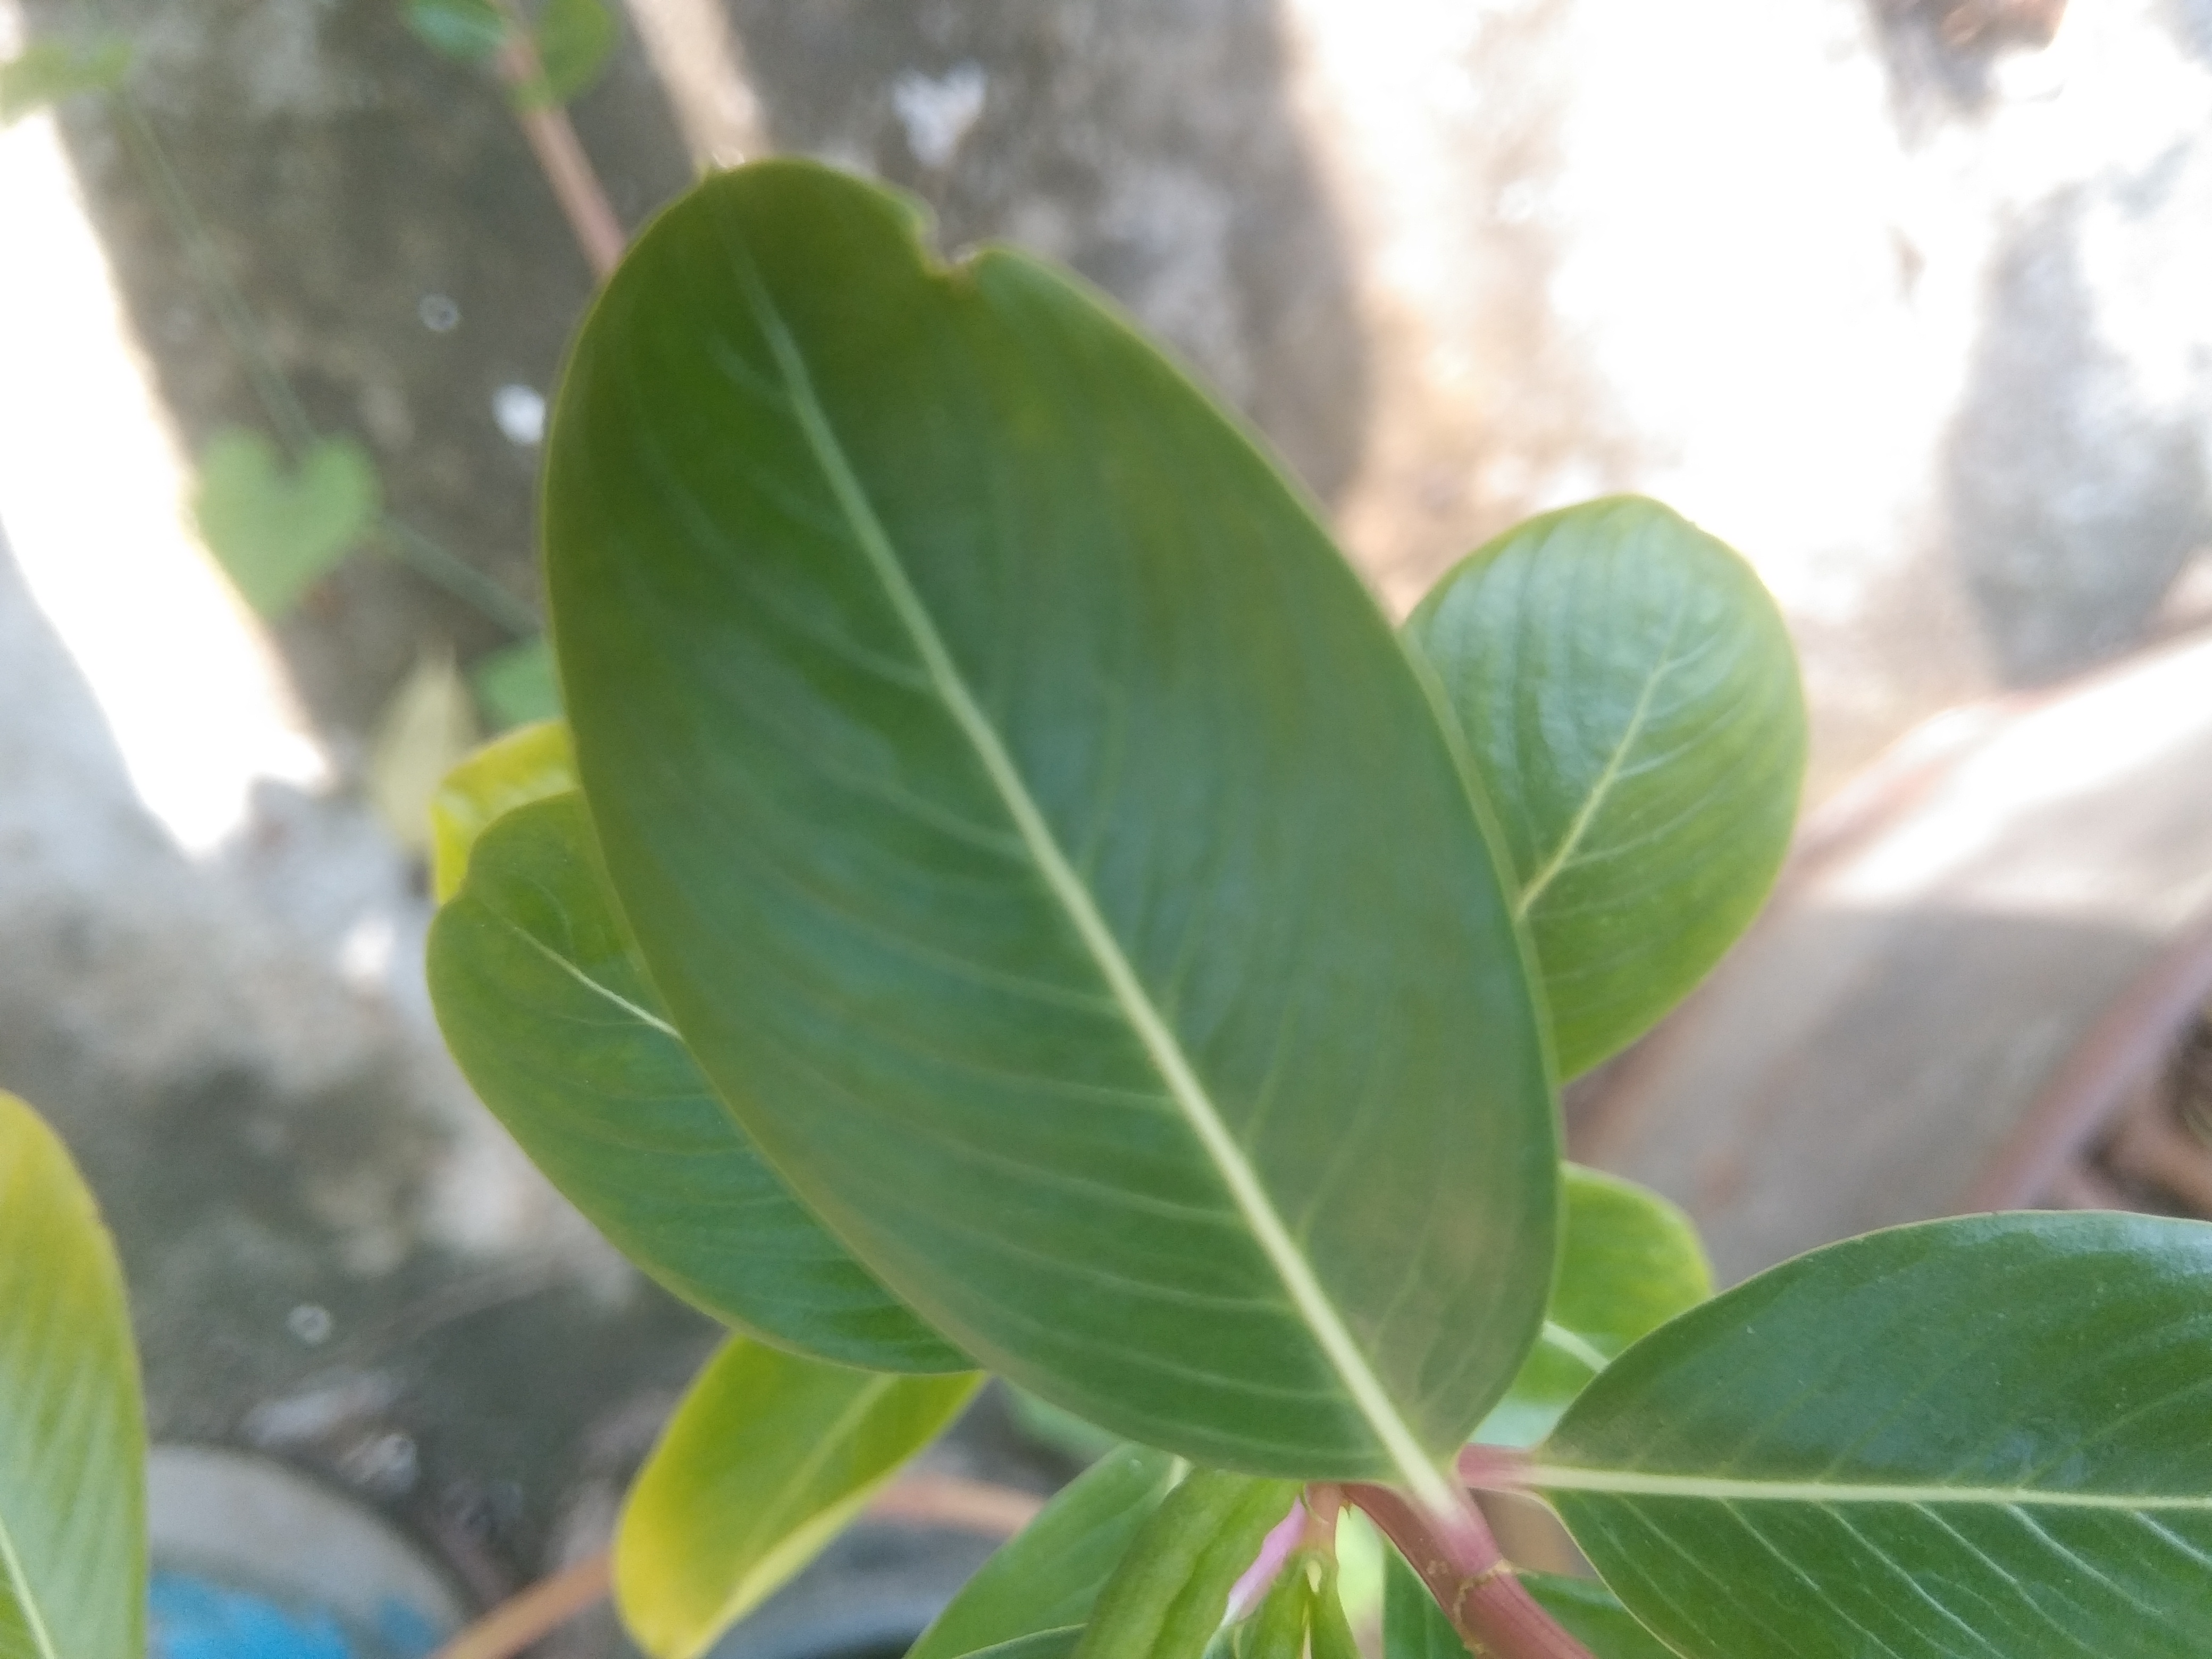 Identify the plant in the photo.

rose periwinkle
